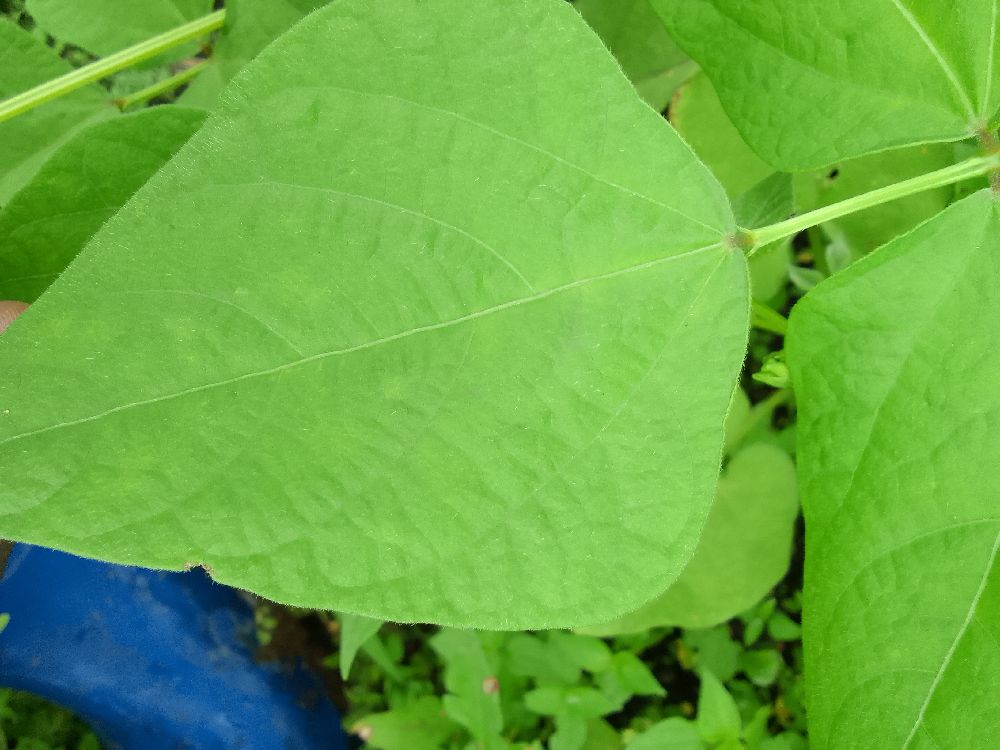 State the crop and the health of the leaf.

common bean, healthy
